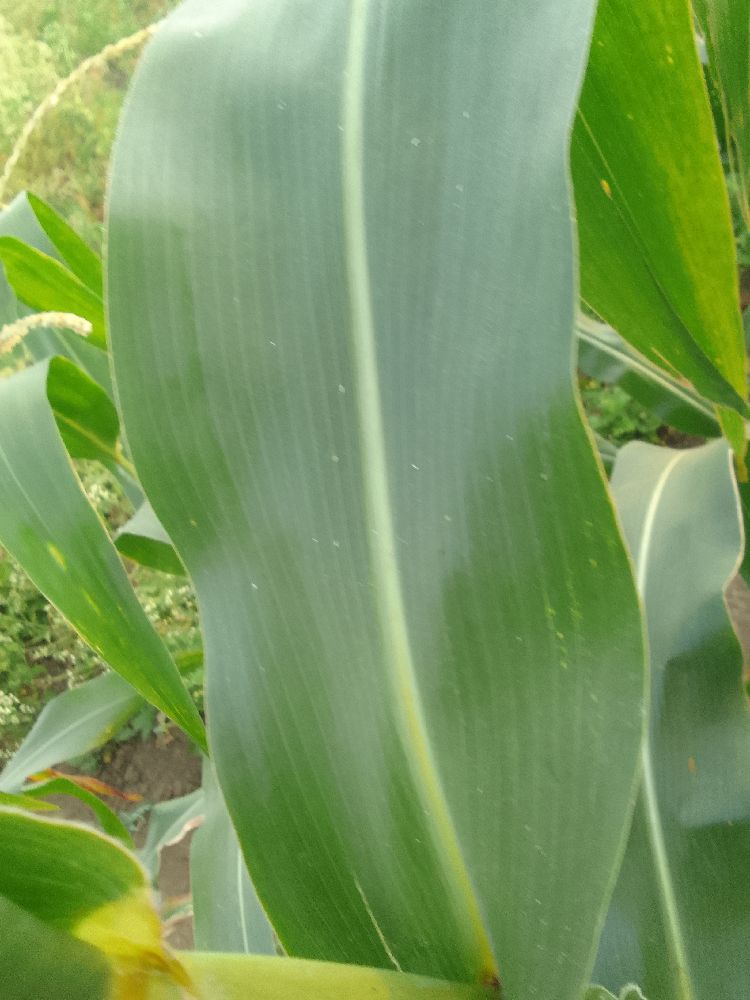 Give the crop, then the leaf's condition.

maize, healthy
